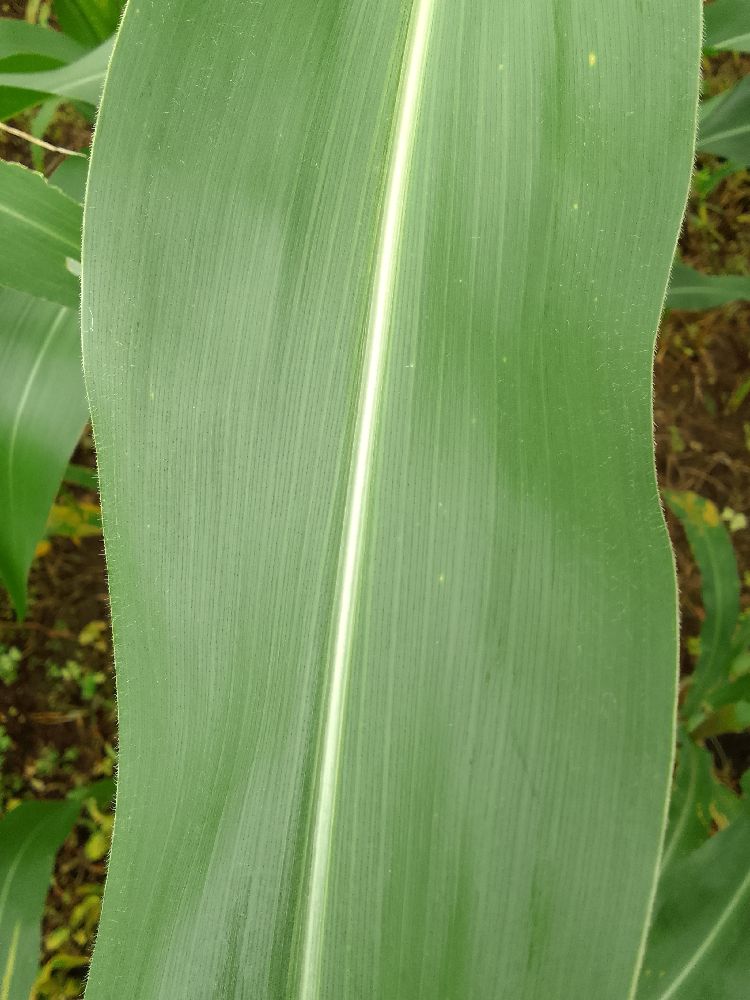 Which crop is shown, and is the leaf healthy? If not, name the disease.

maize, healthy
